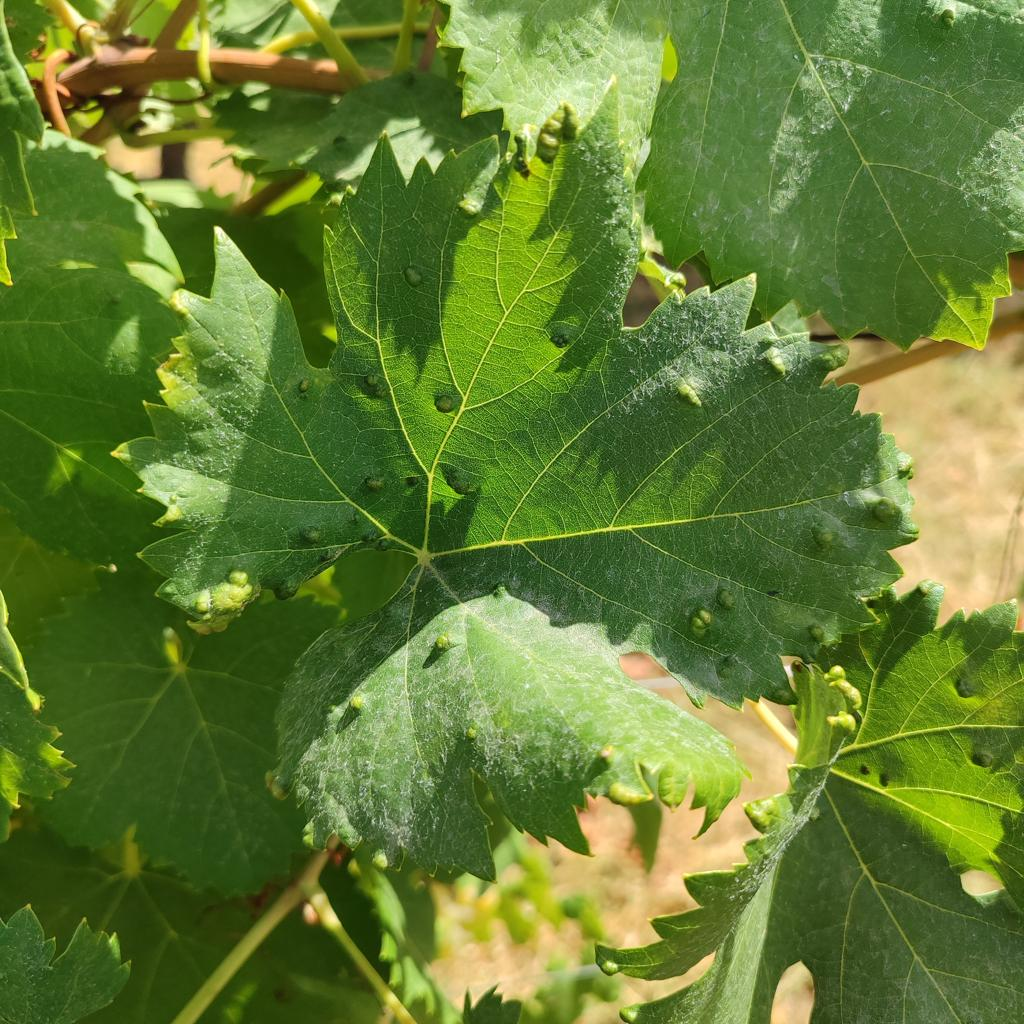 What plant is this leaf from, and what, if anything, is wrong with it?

grapevine, erineum mite
